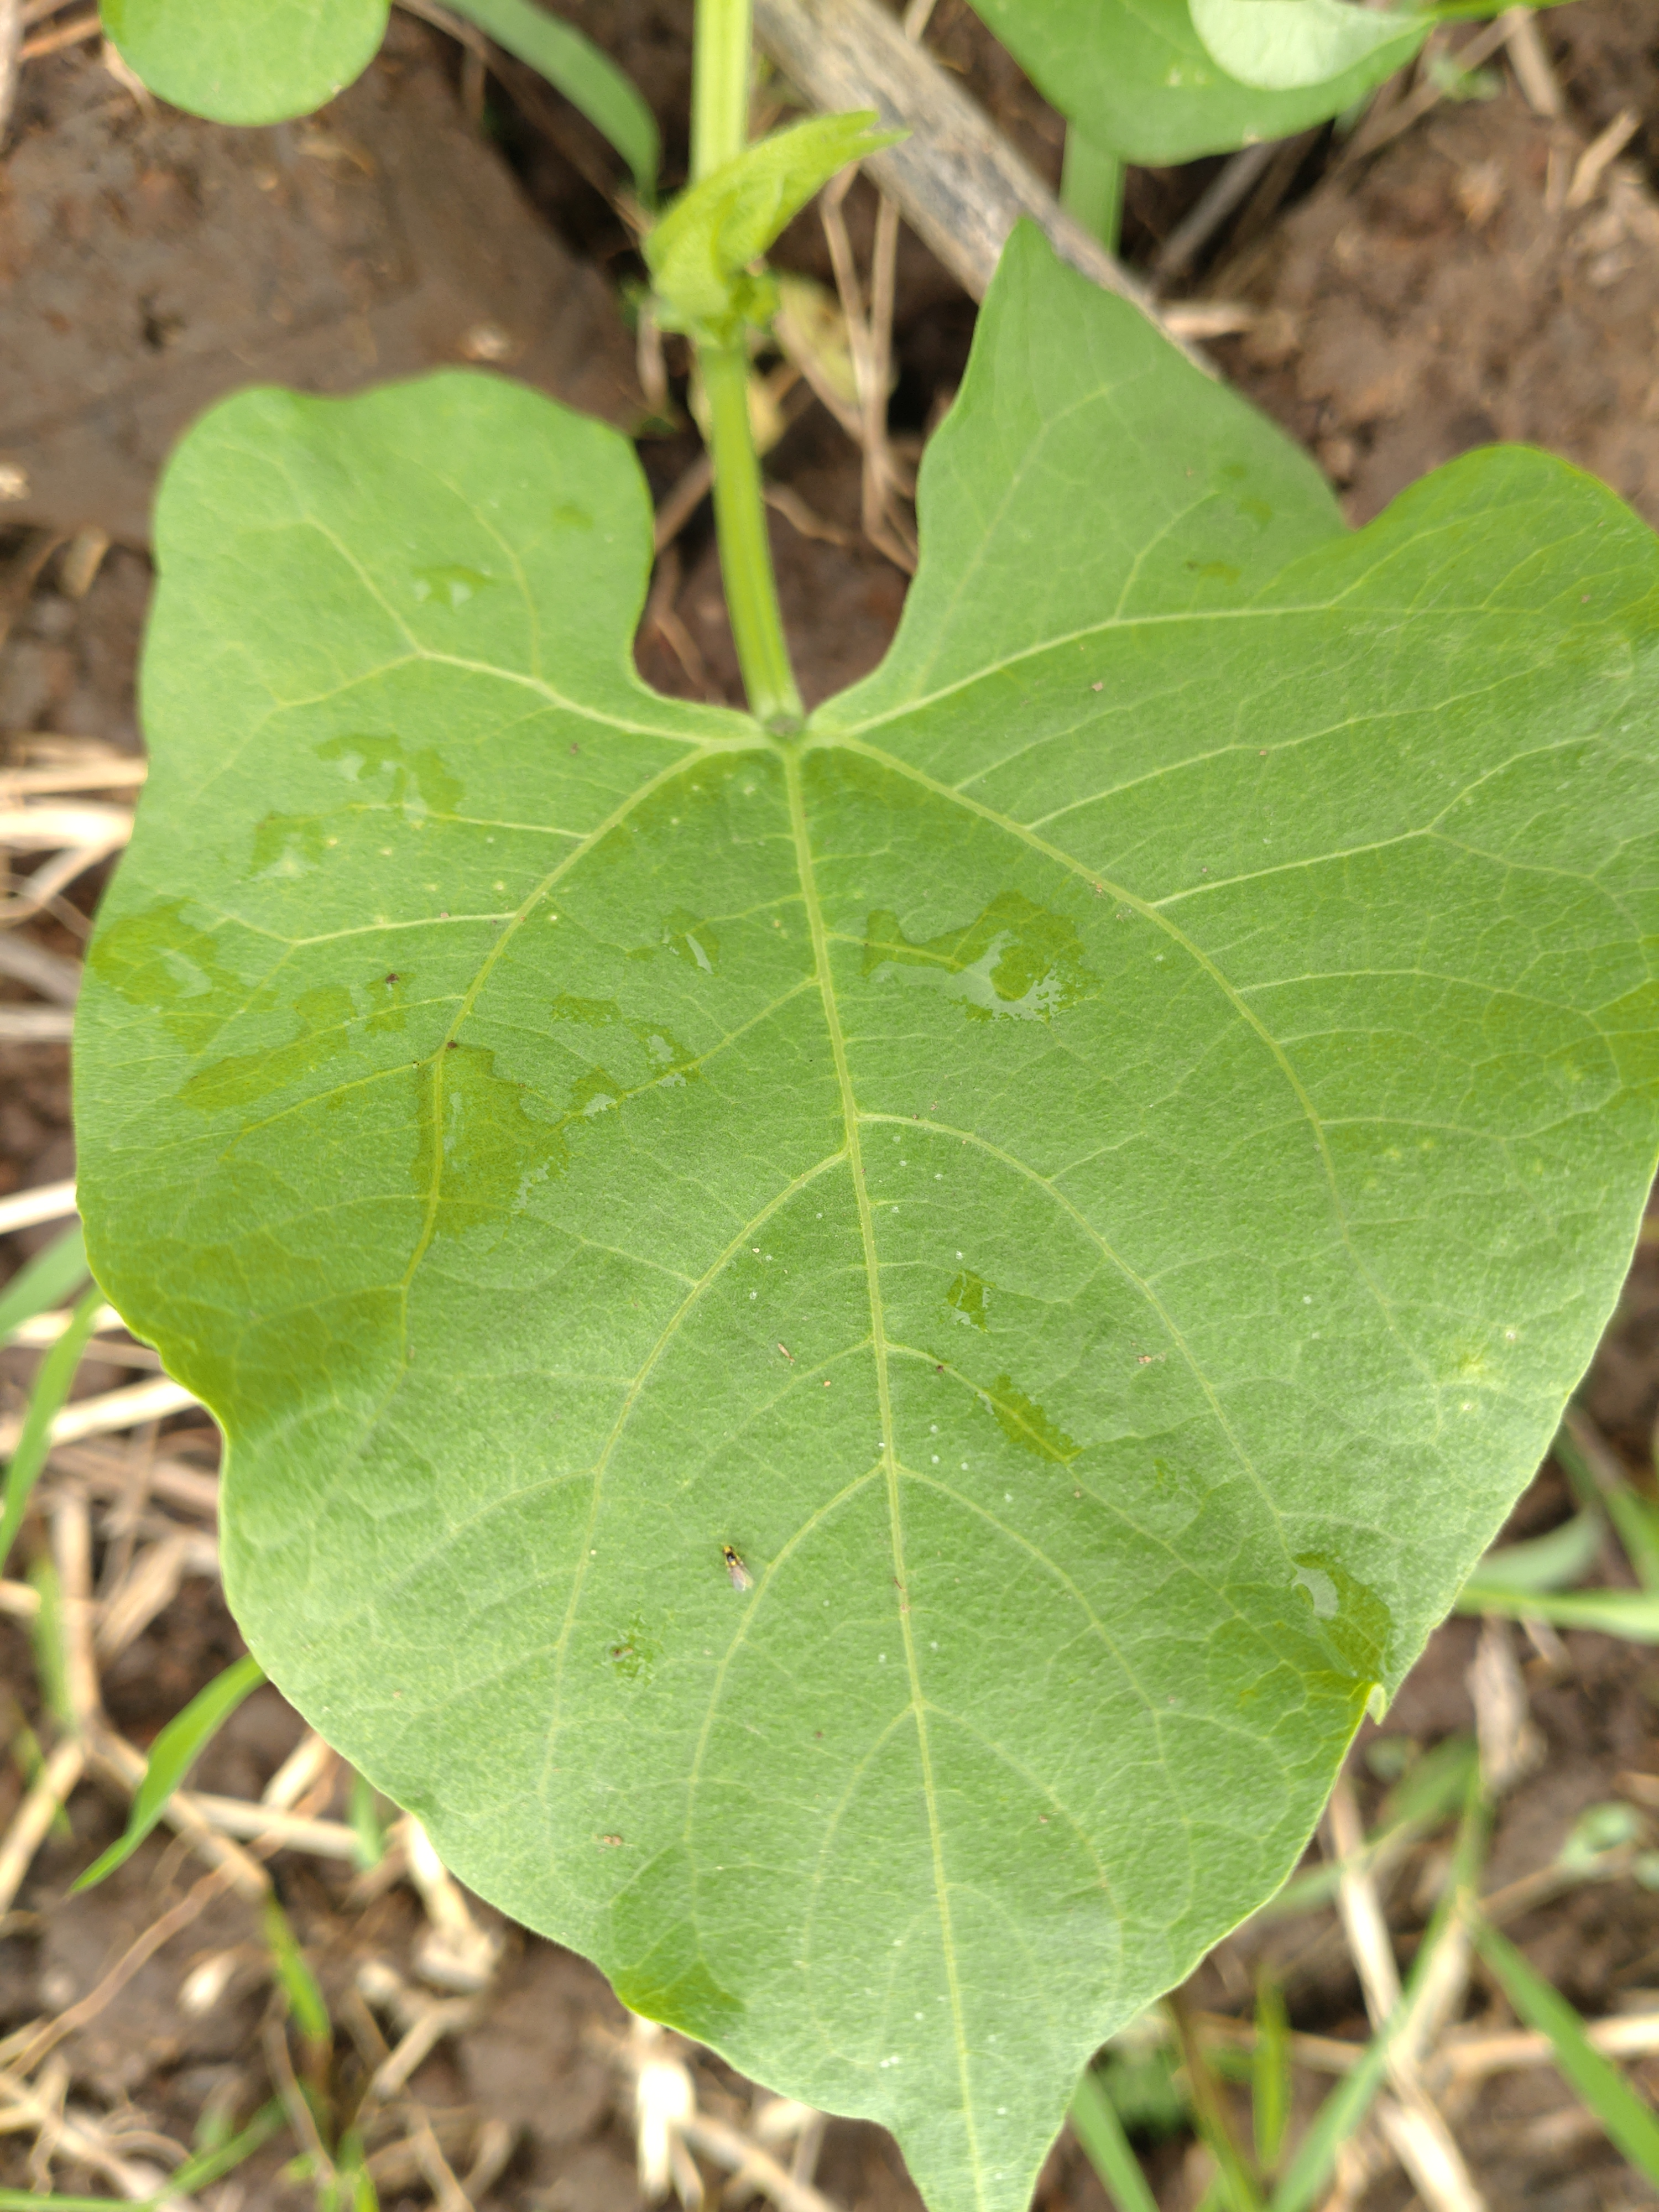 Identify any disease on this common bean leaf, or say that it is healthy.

healthy
